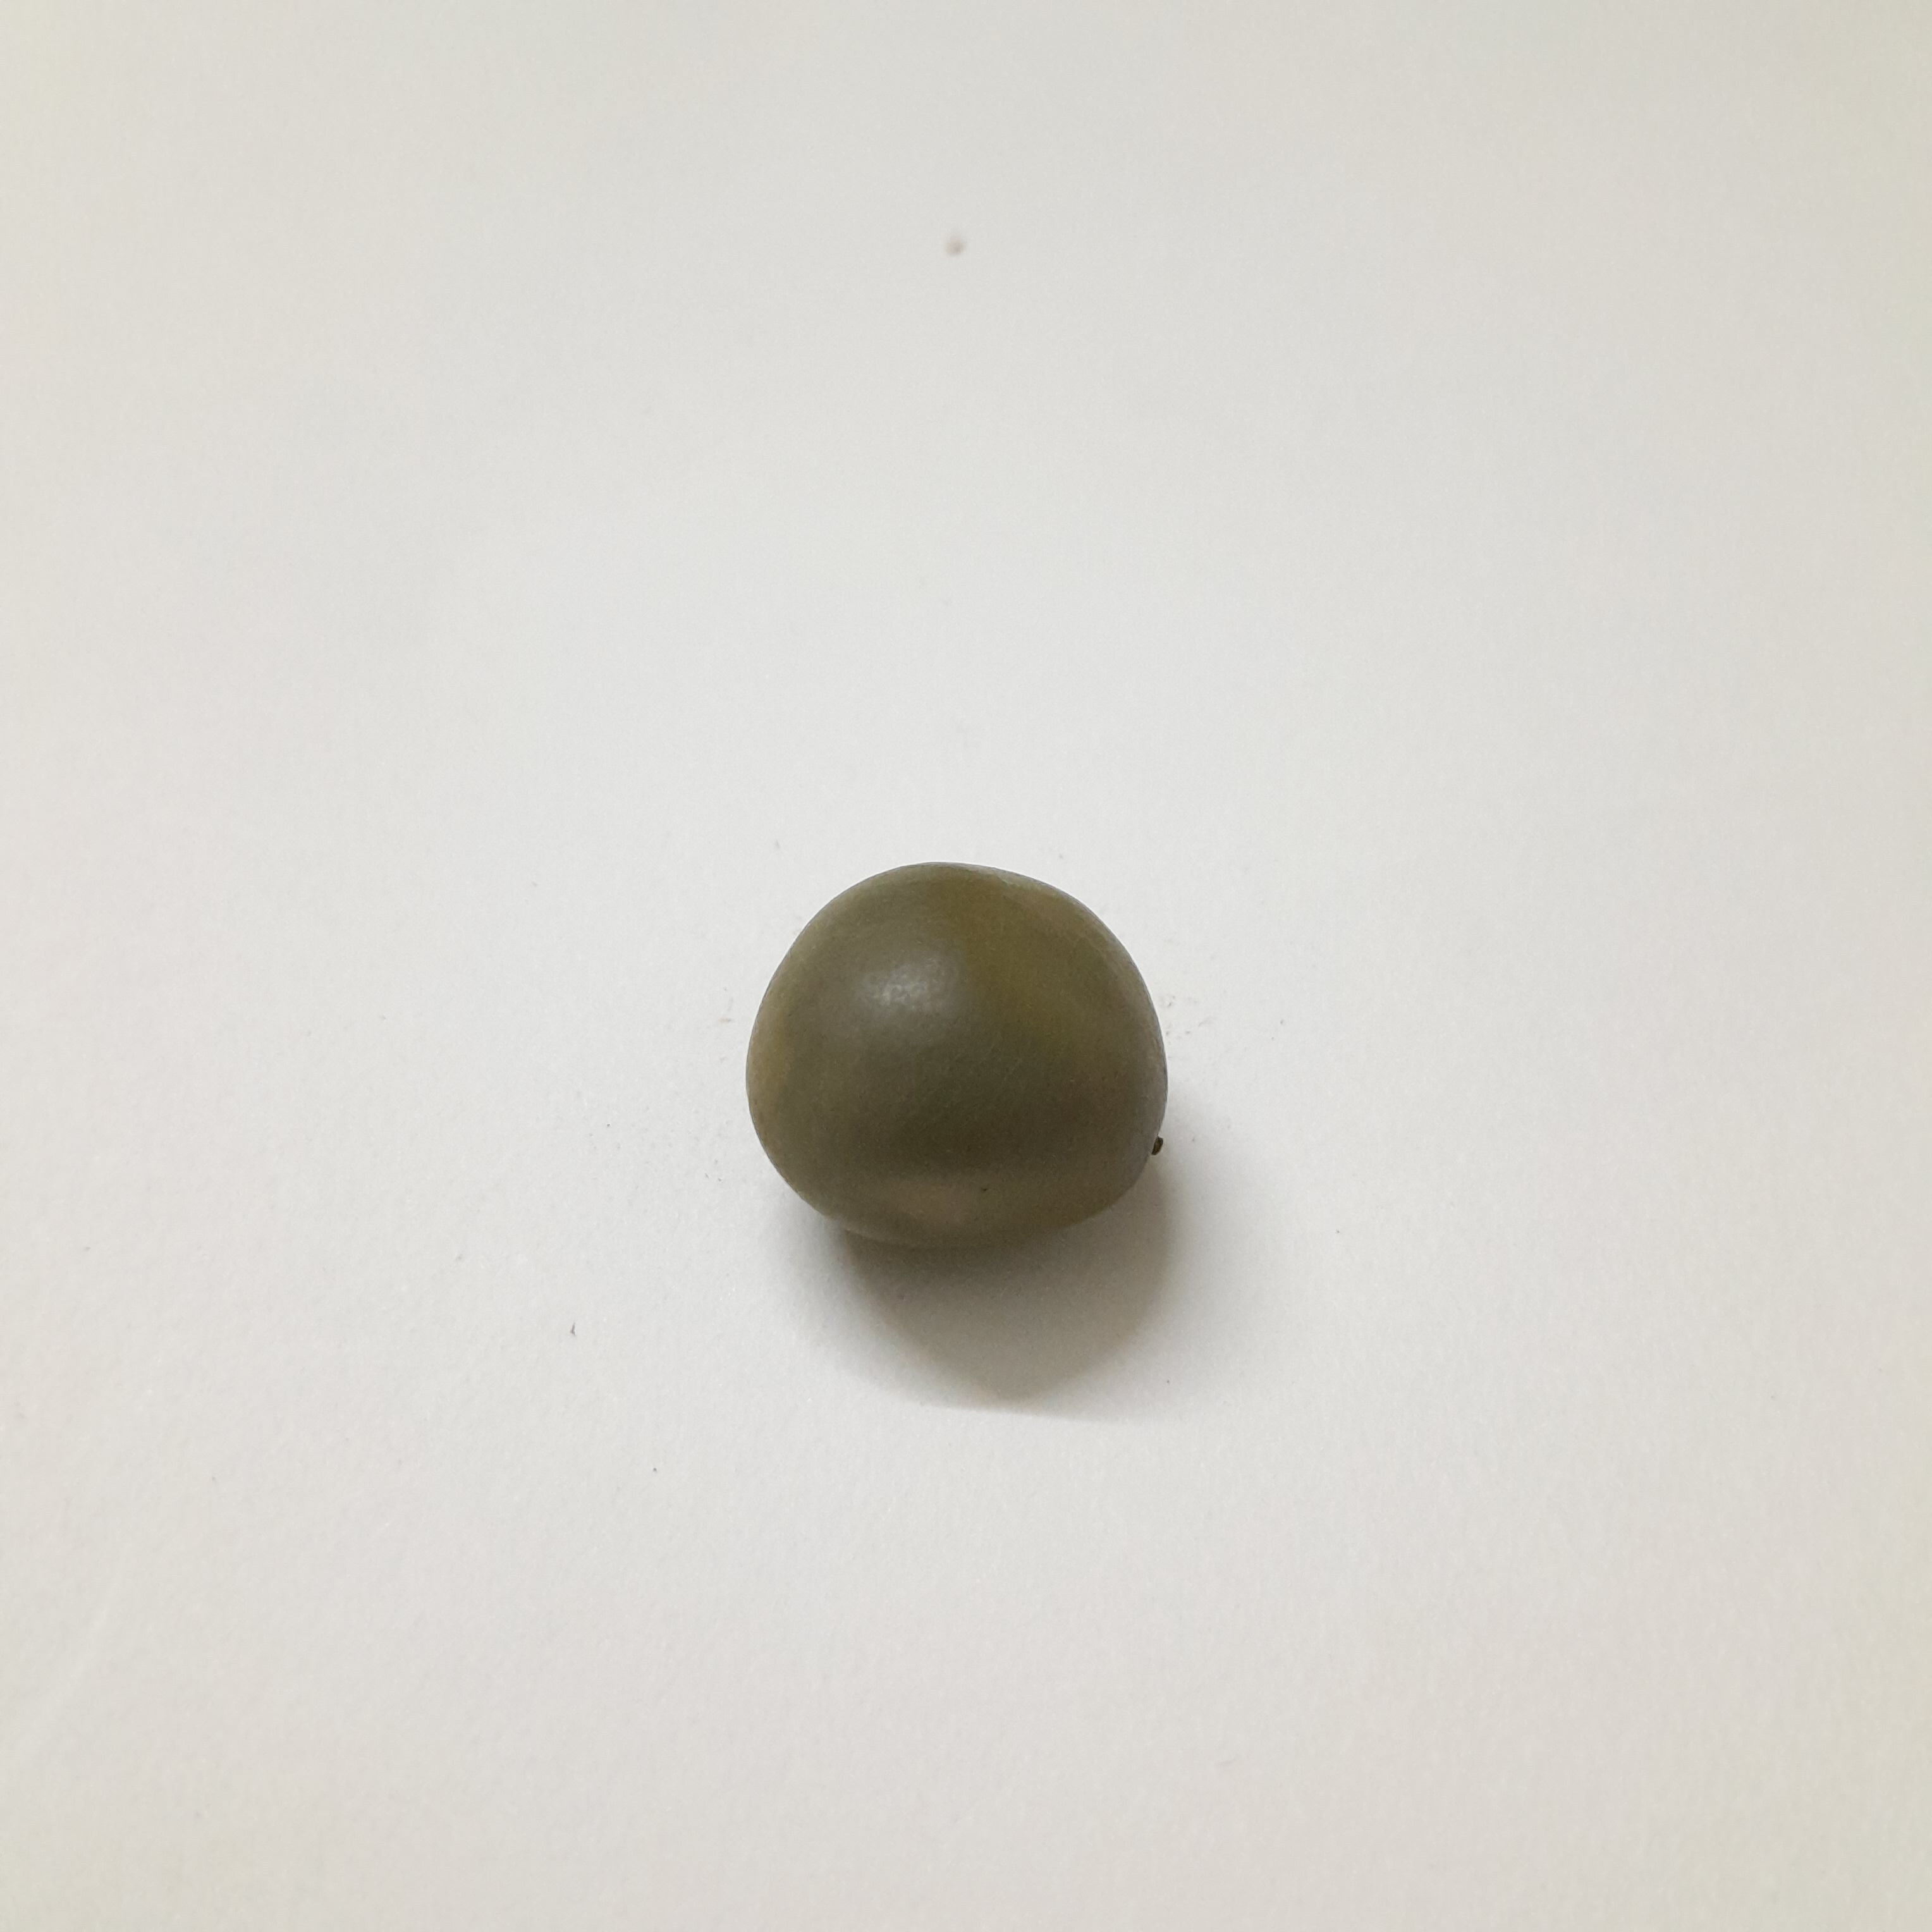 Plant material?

sagargota
